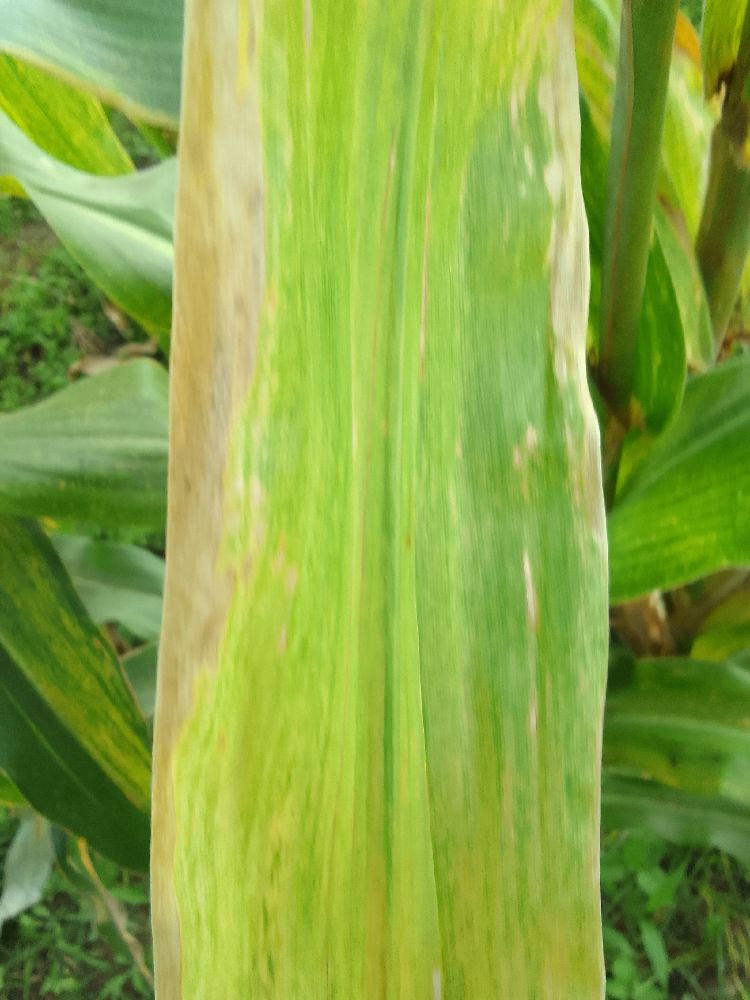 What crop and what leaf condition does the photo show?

maize, maize lethal necrosis
